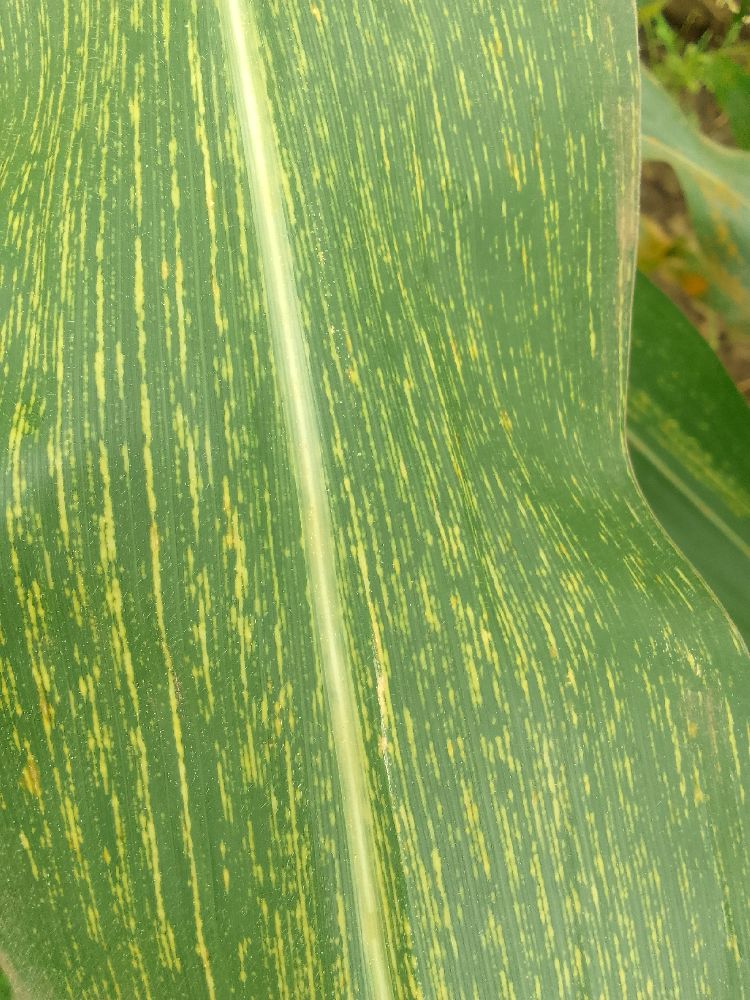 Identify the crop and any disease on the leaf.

maize, maize streak virus
